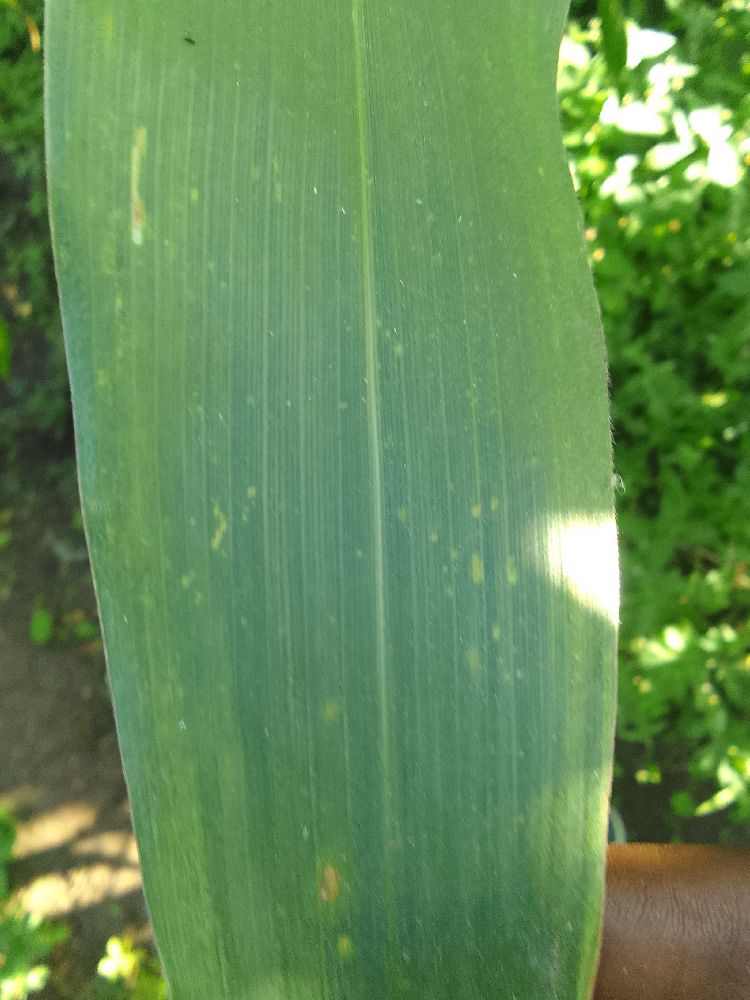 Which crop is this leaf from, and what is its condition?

maize, healthy
